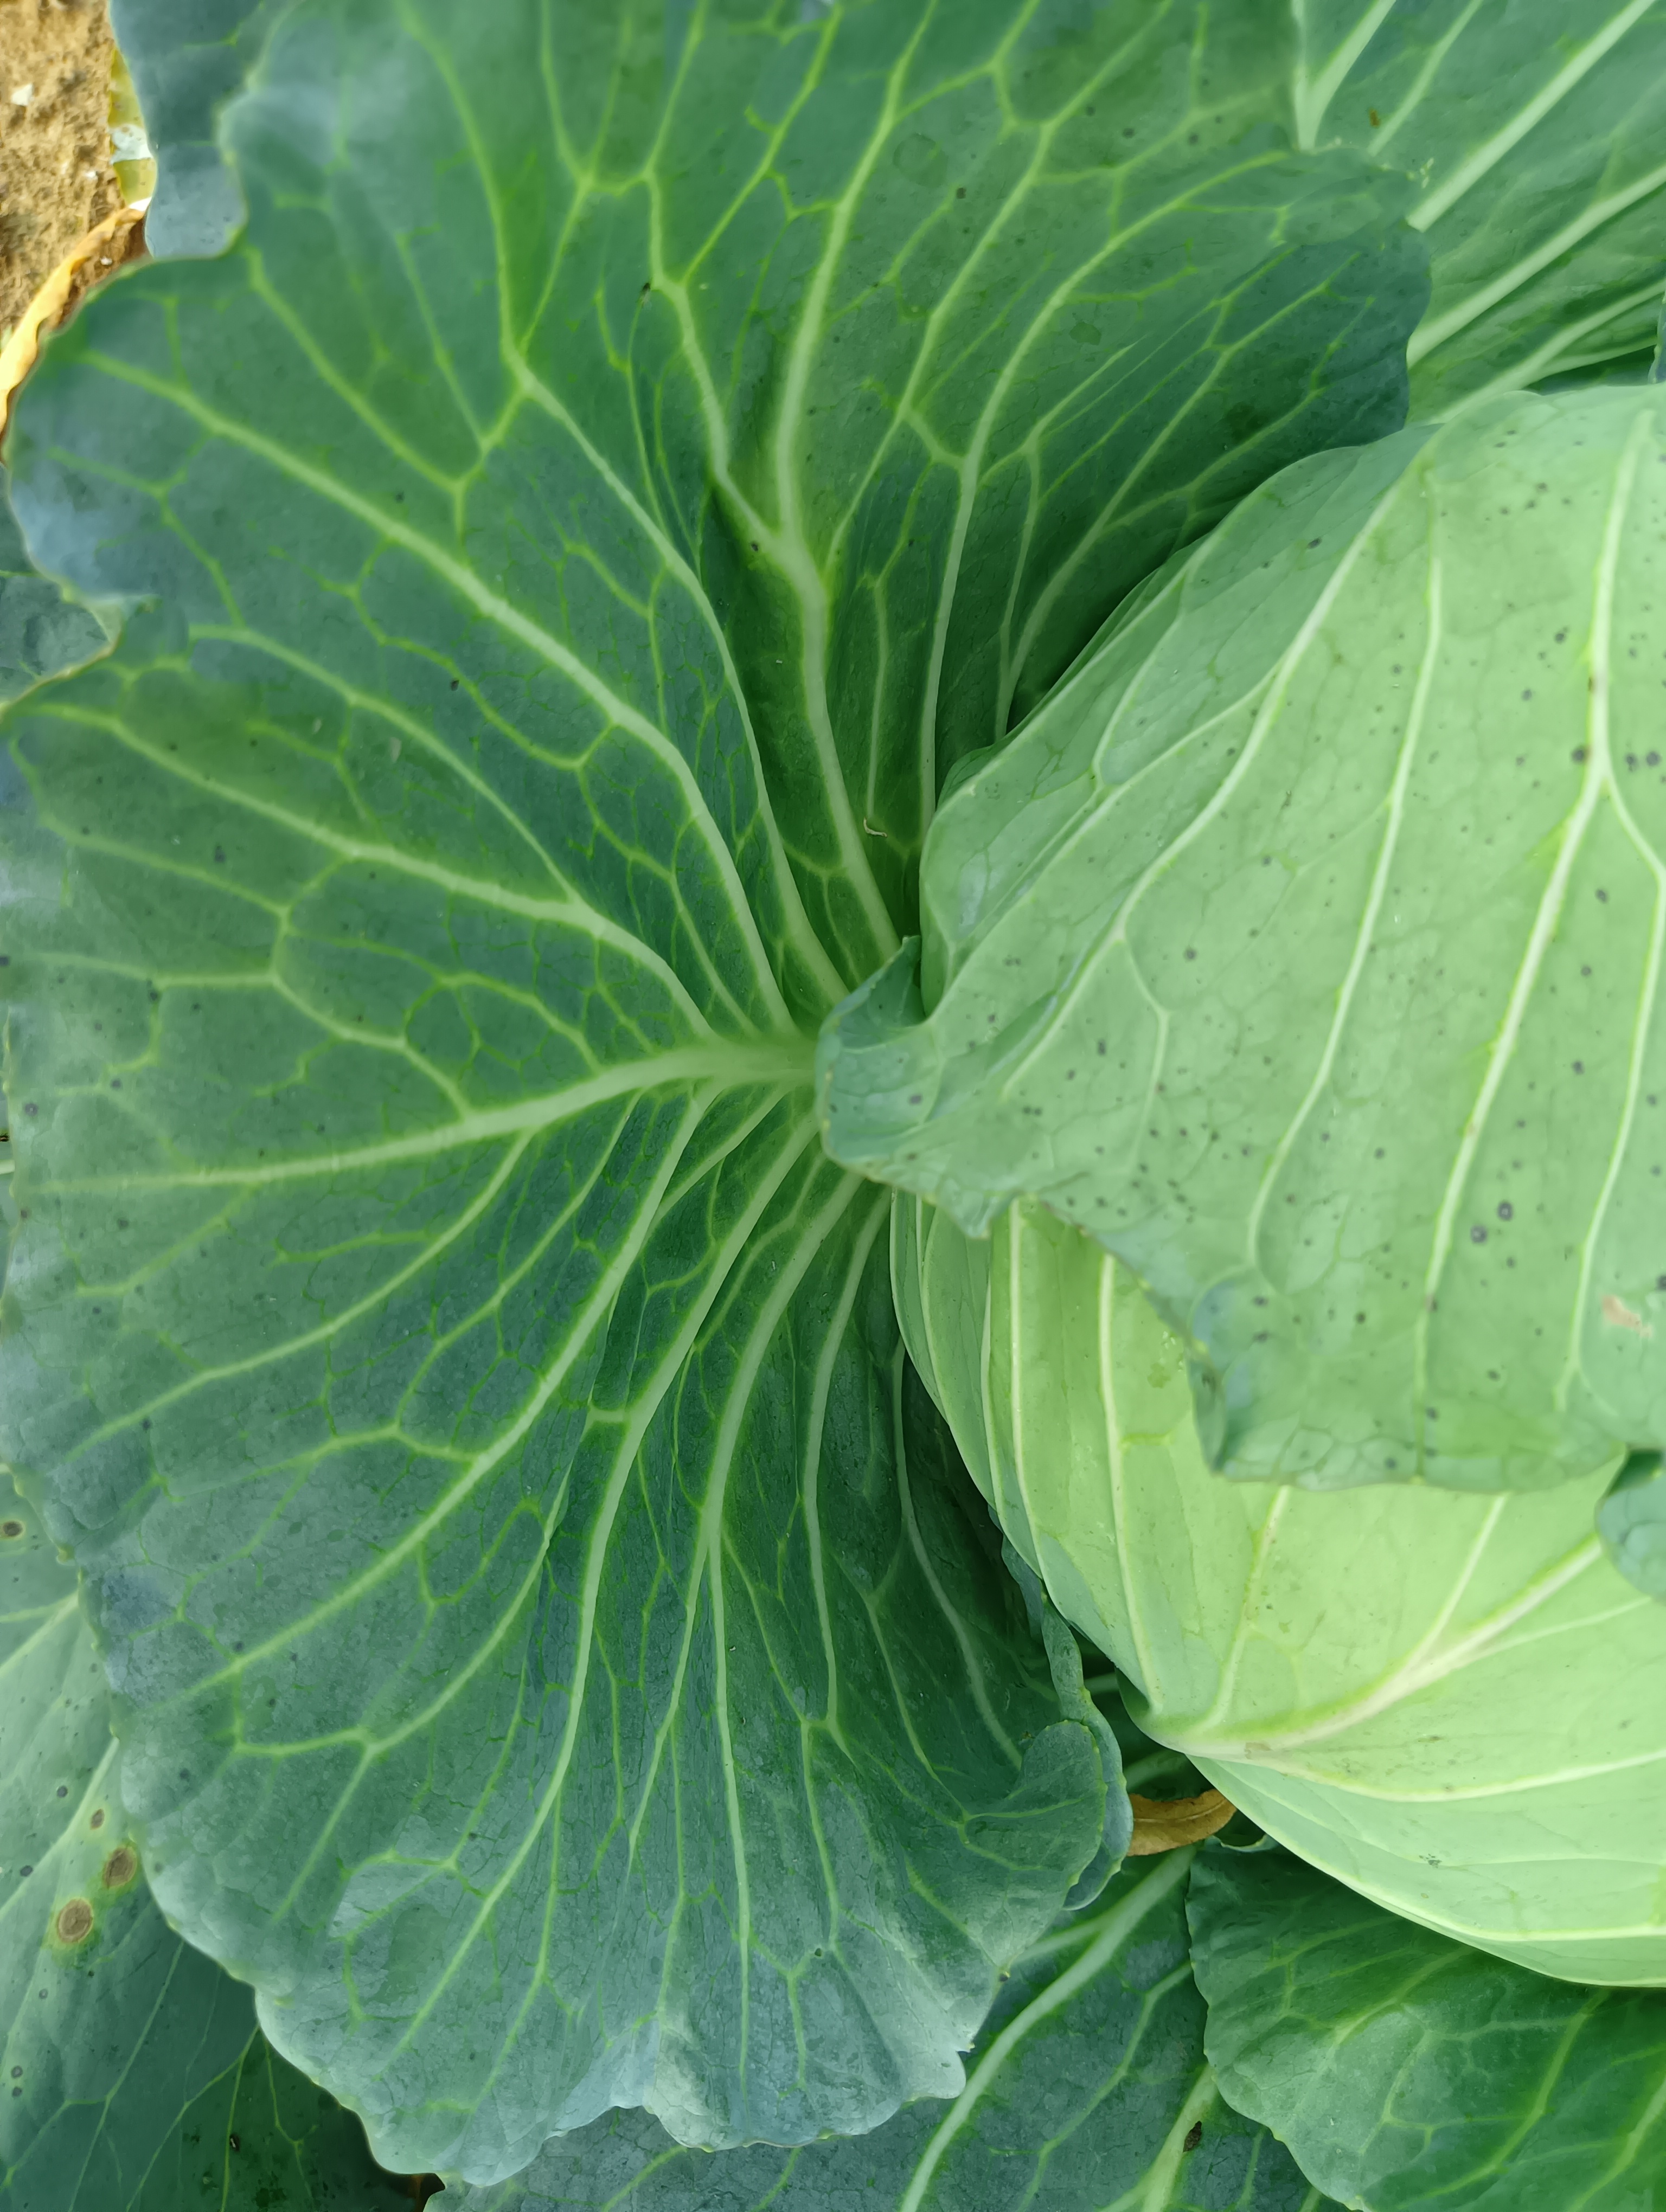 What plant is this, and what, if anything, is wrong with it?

cabbage, healthy
